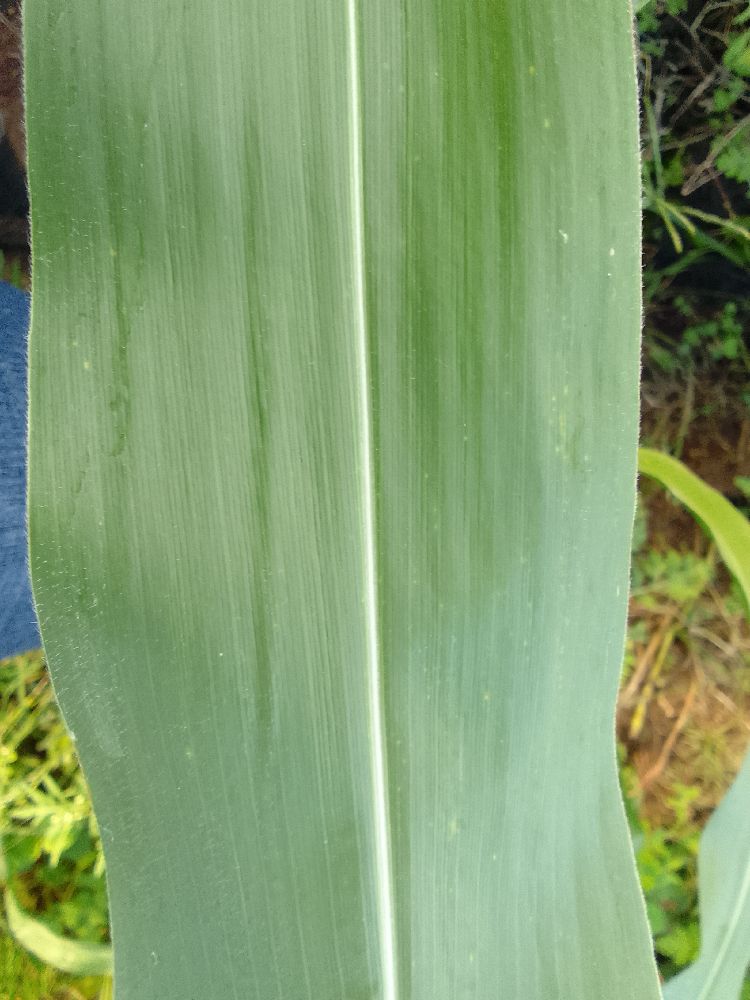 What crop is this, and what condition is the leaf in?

maize, healthy
